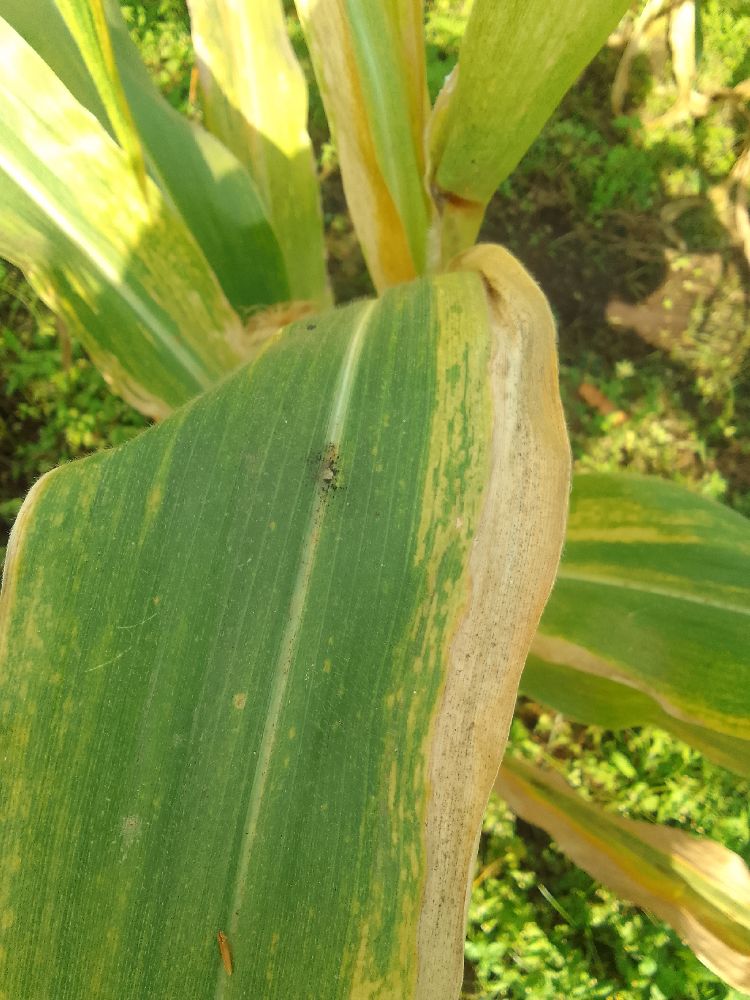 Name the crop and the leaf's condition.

maize, maize lethal necrosis
